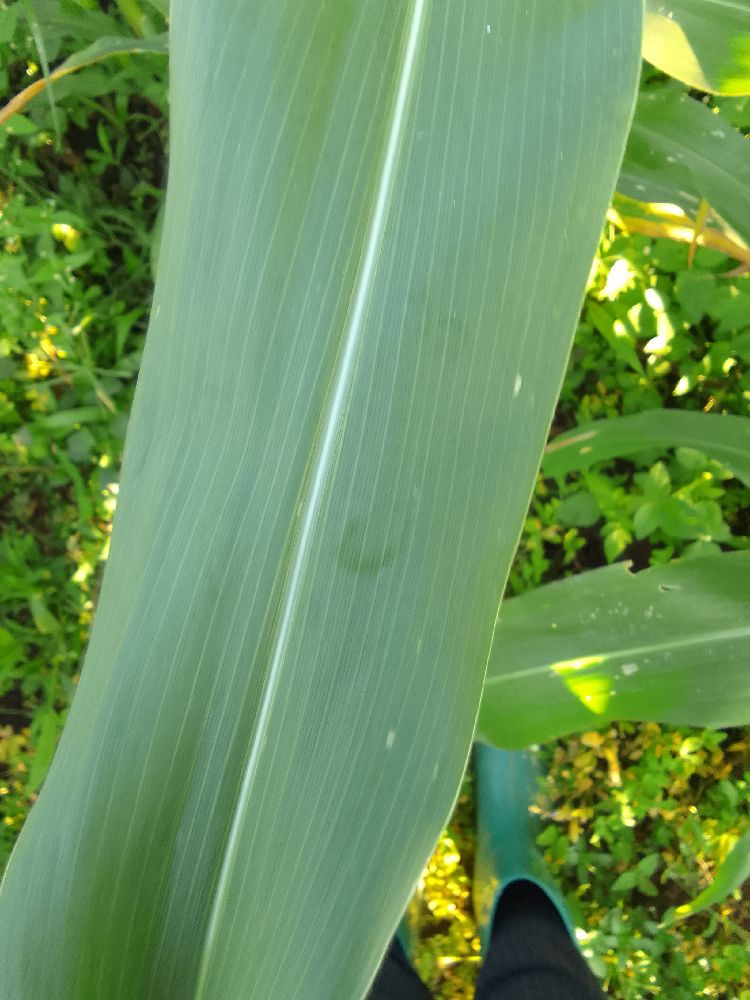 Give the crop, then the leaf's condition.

maize, healthy
